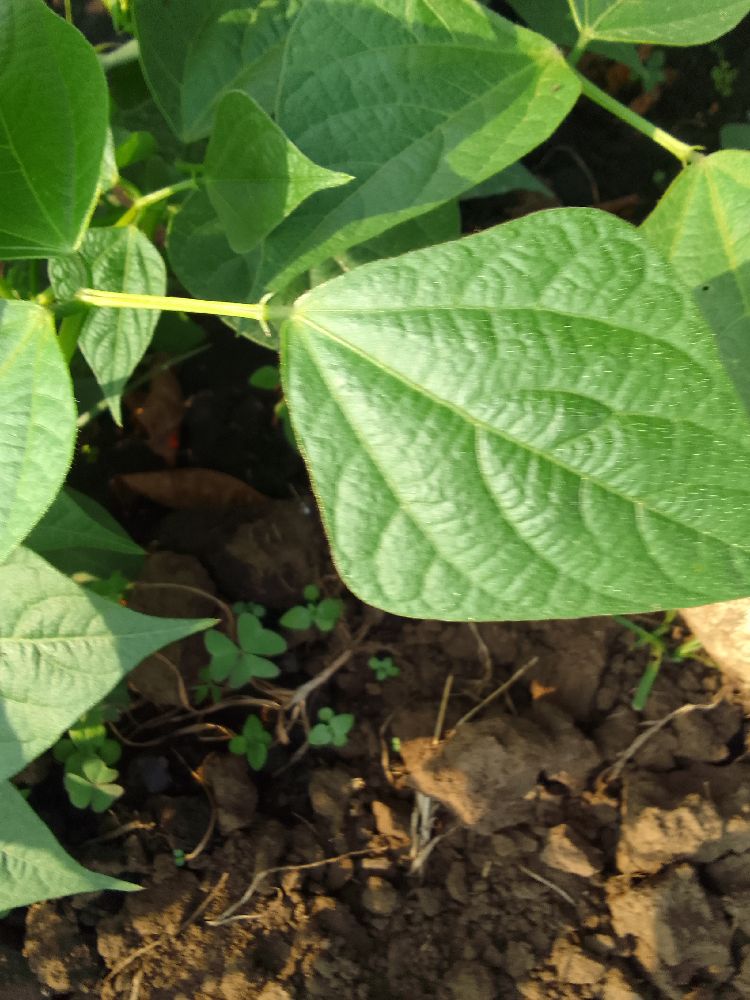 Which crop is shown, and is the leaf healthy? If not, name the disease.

common bean, healthy
